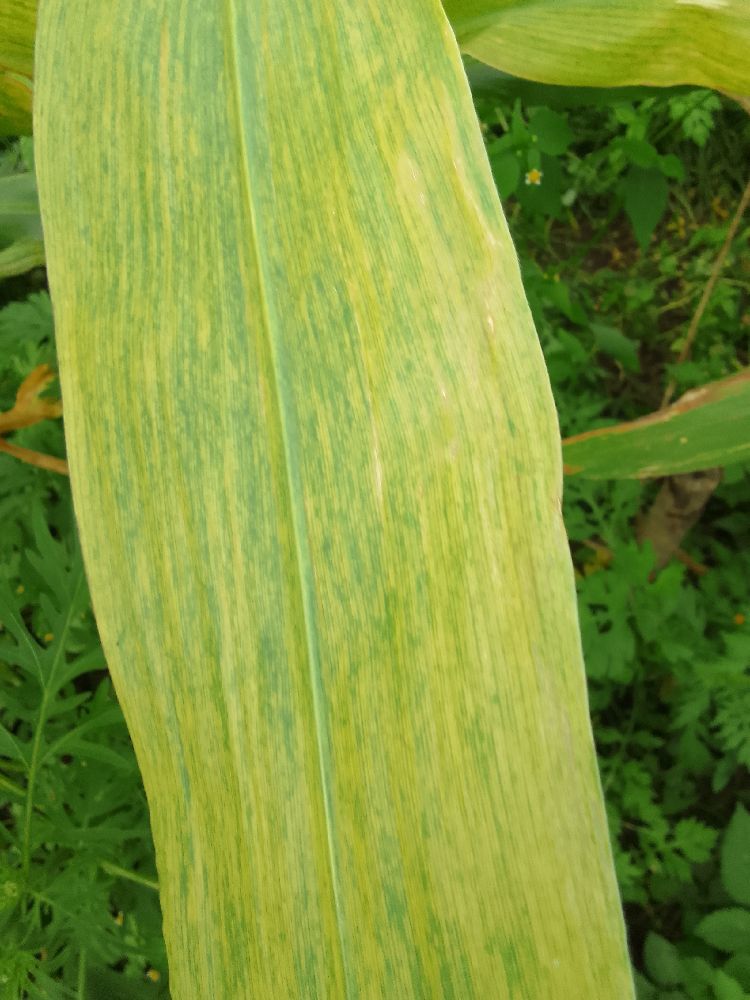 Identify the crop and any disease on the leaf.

maize, maize lethal necrosis
